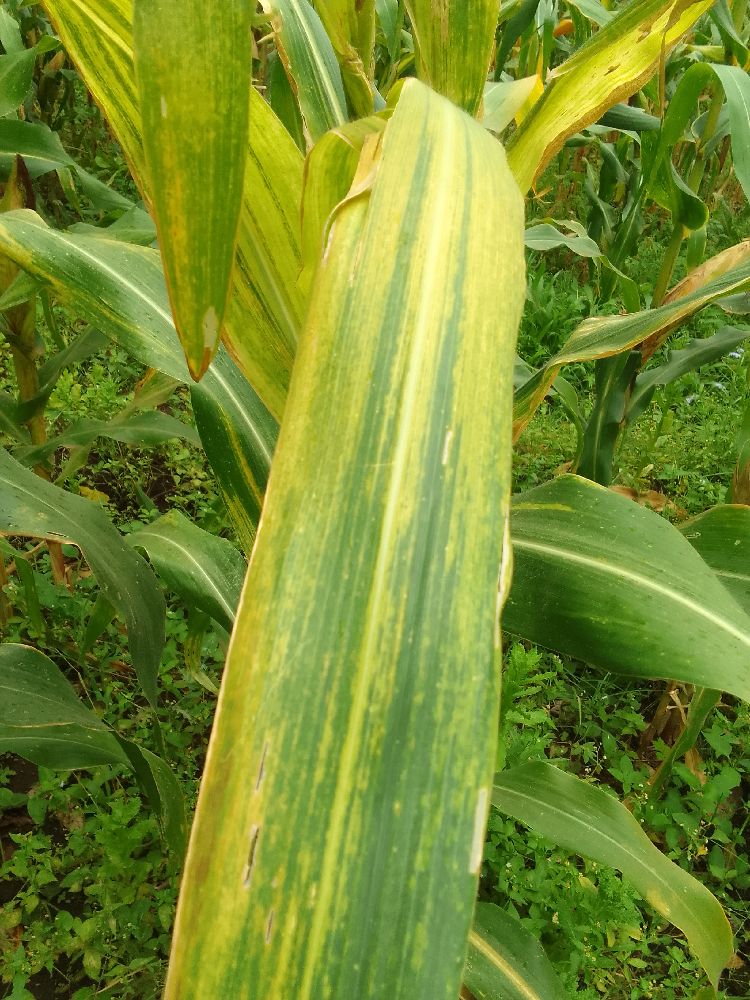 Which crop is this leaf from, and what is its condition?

maize, maize lethal necrosis
